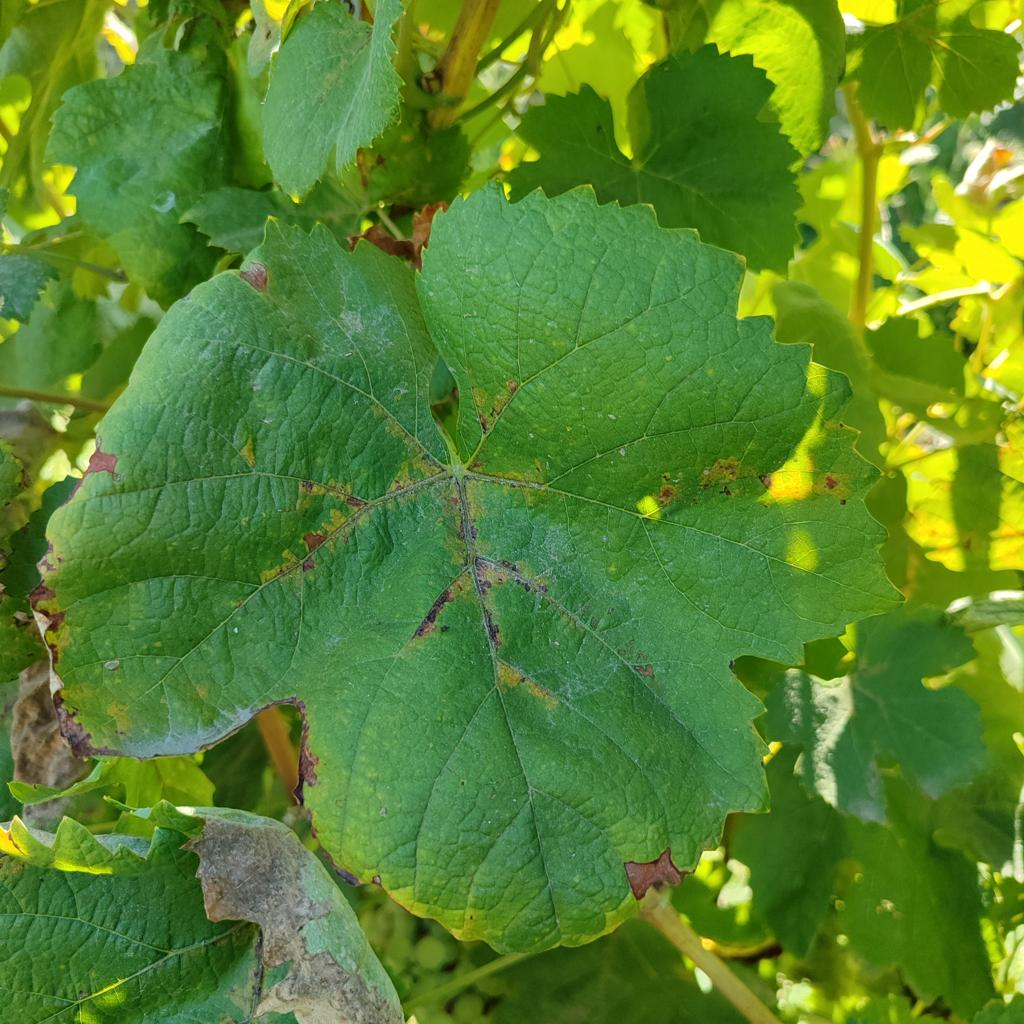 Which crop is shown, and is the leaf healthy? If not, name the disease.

grapevine, downy mildew
